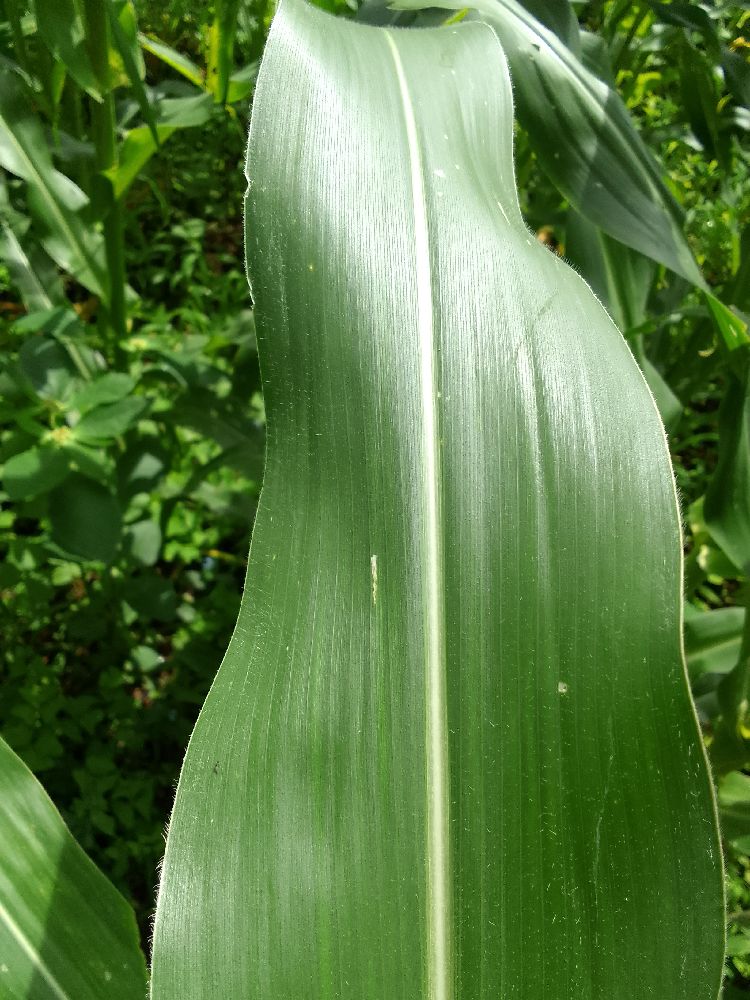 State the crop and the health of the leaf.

maize, healthy
